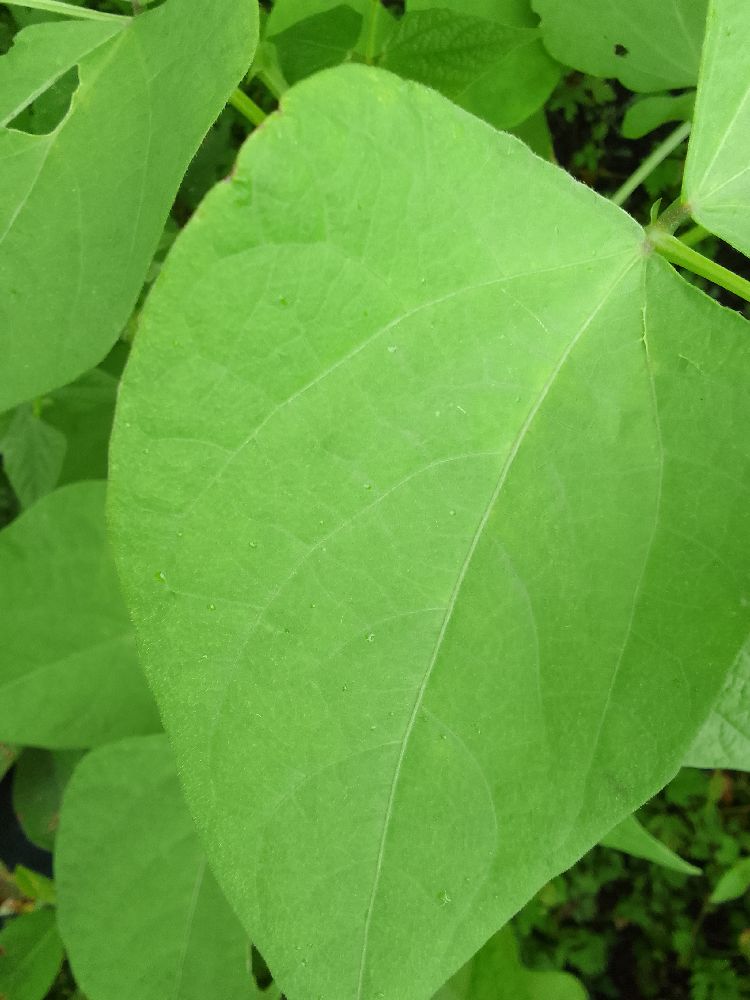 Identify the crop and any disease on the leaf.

common bean, healthy
